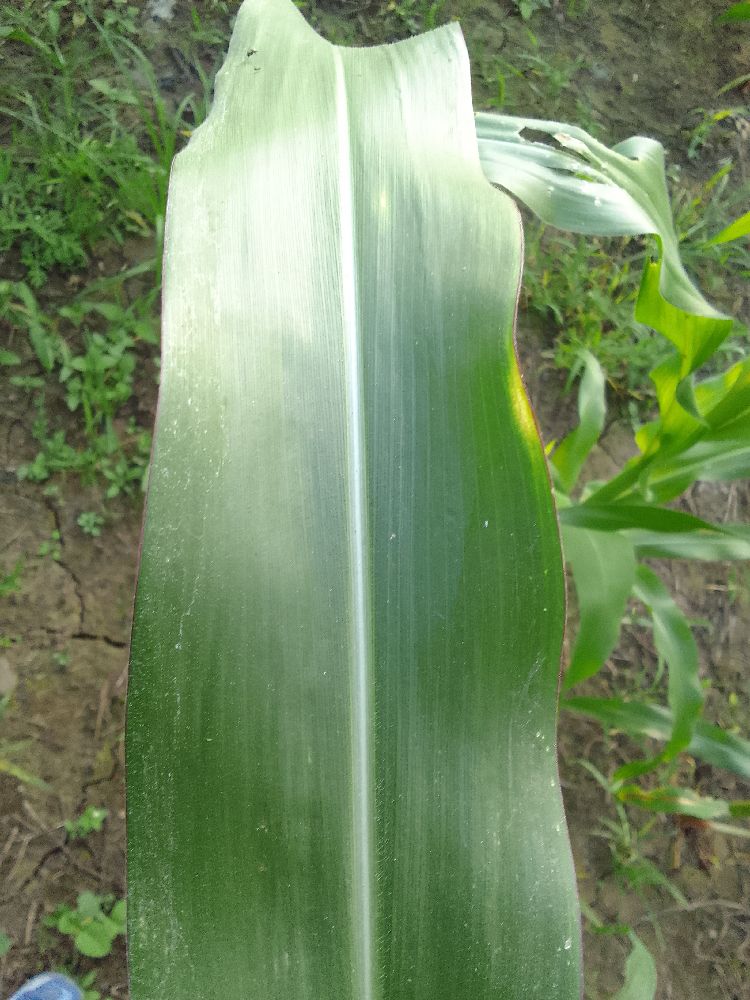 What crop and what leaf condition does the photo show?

maize, healthy
